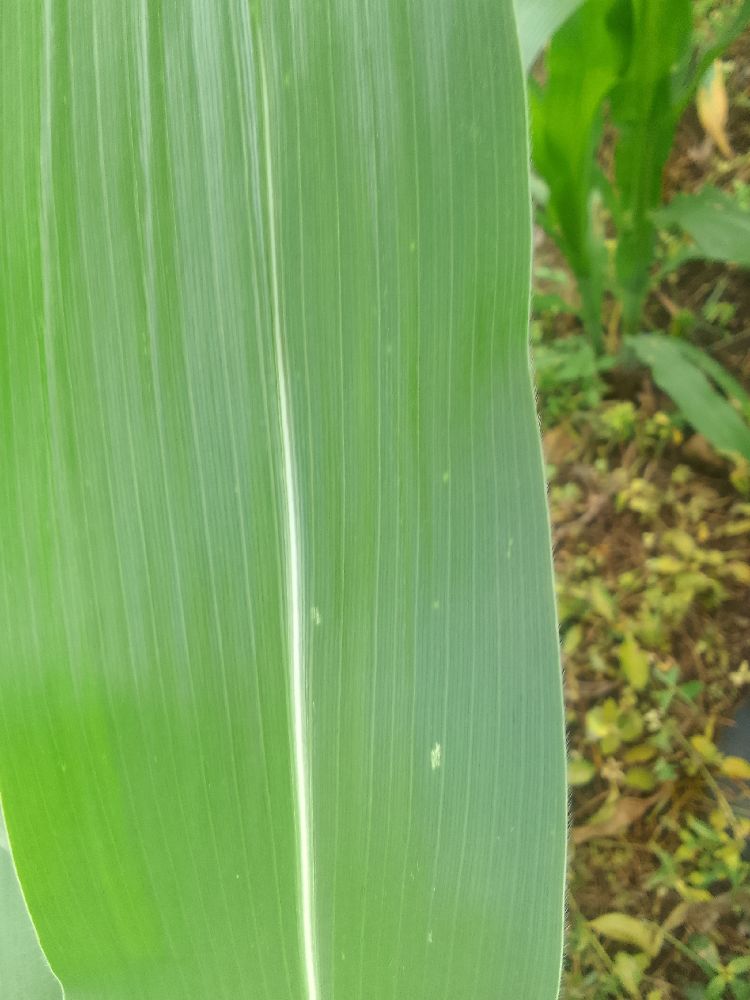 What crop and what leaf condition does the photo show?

maize, healthy
